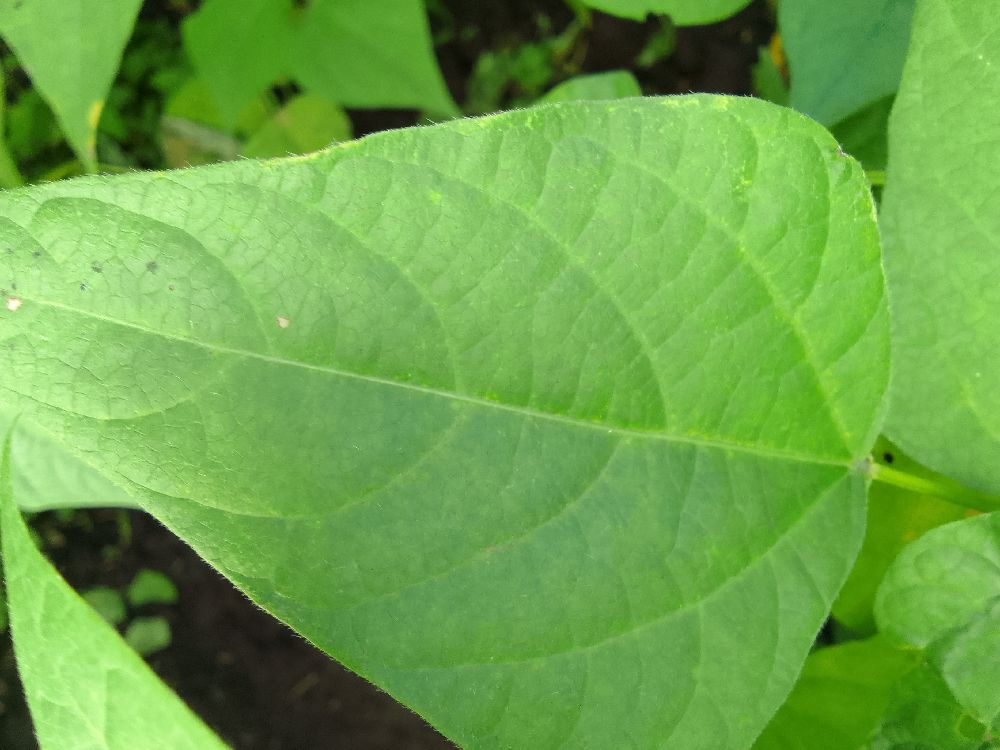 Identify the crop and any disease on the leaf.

common bean, healthy
